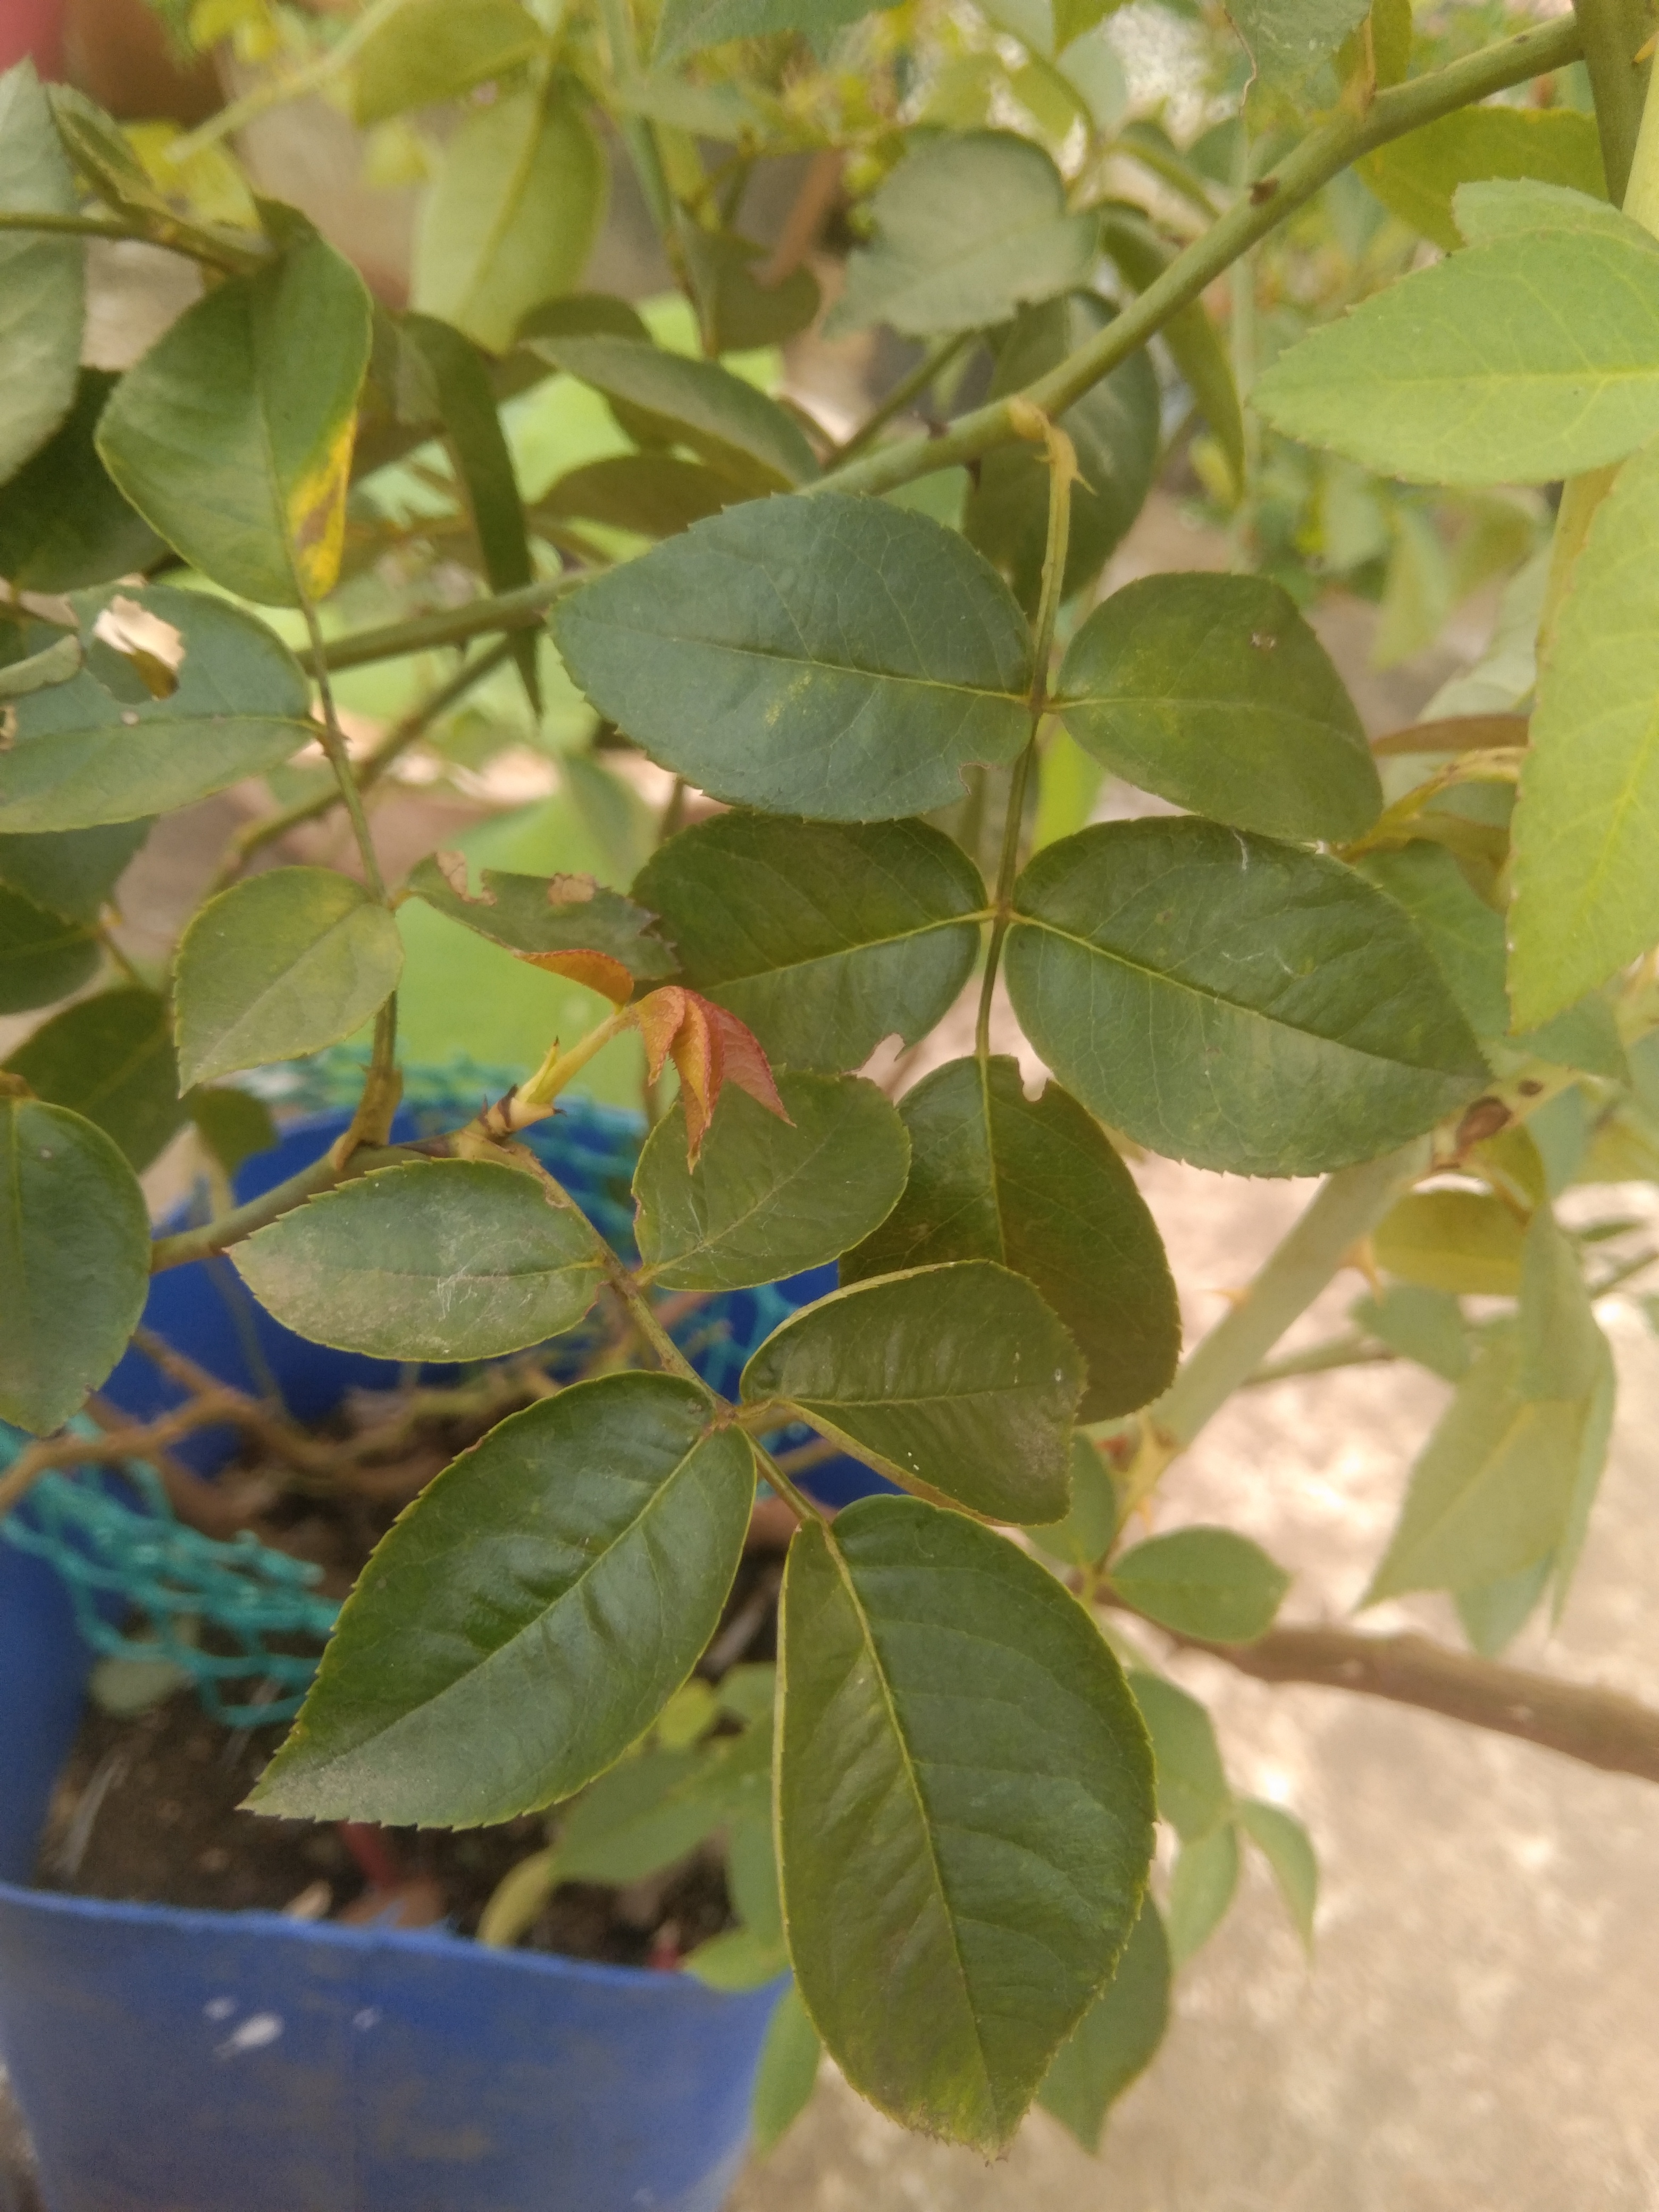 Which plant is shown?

rose
